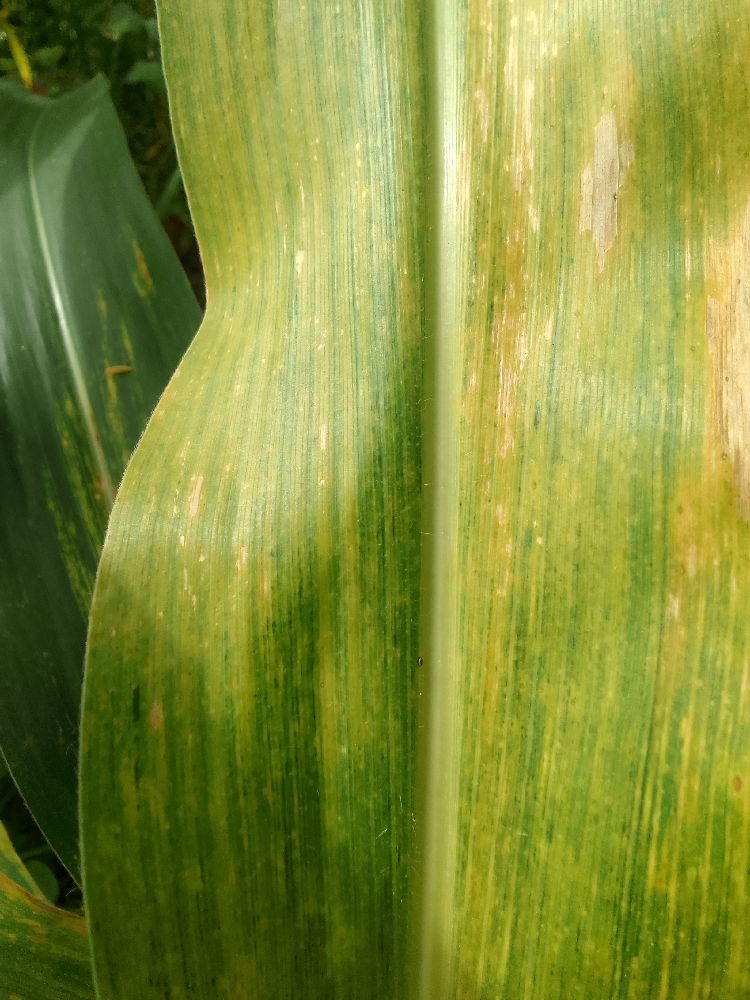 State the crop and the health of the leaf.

maize, maize lethal necrosis
